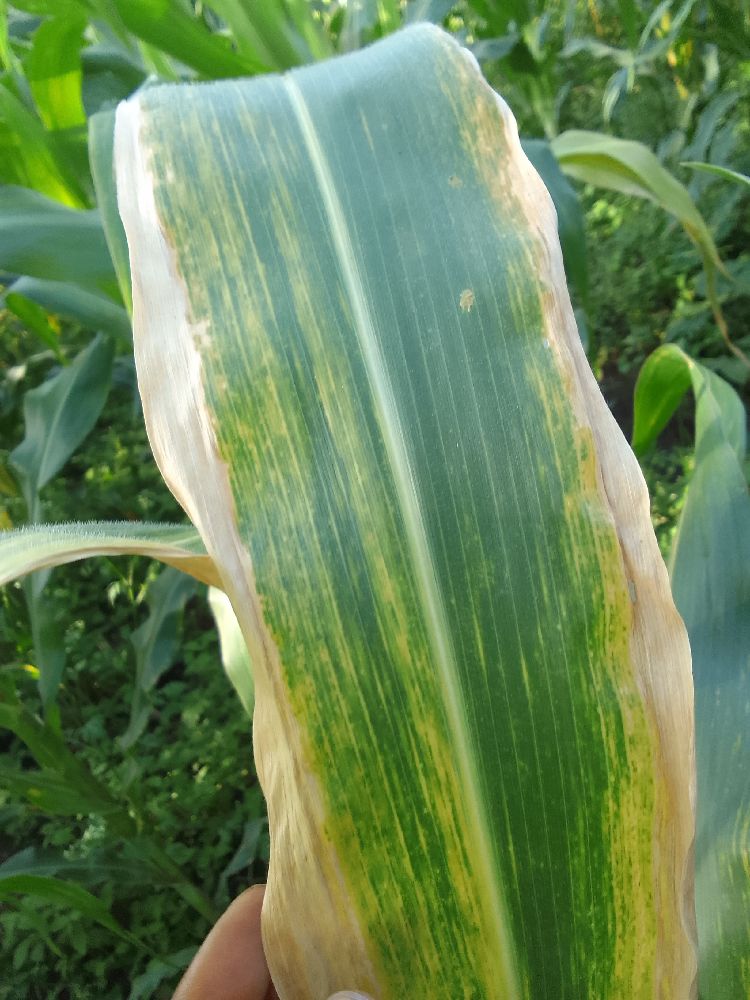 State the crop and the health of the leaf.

maize, maize lethal necrosis
